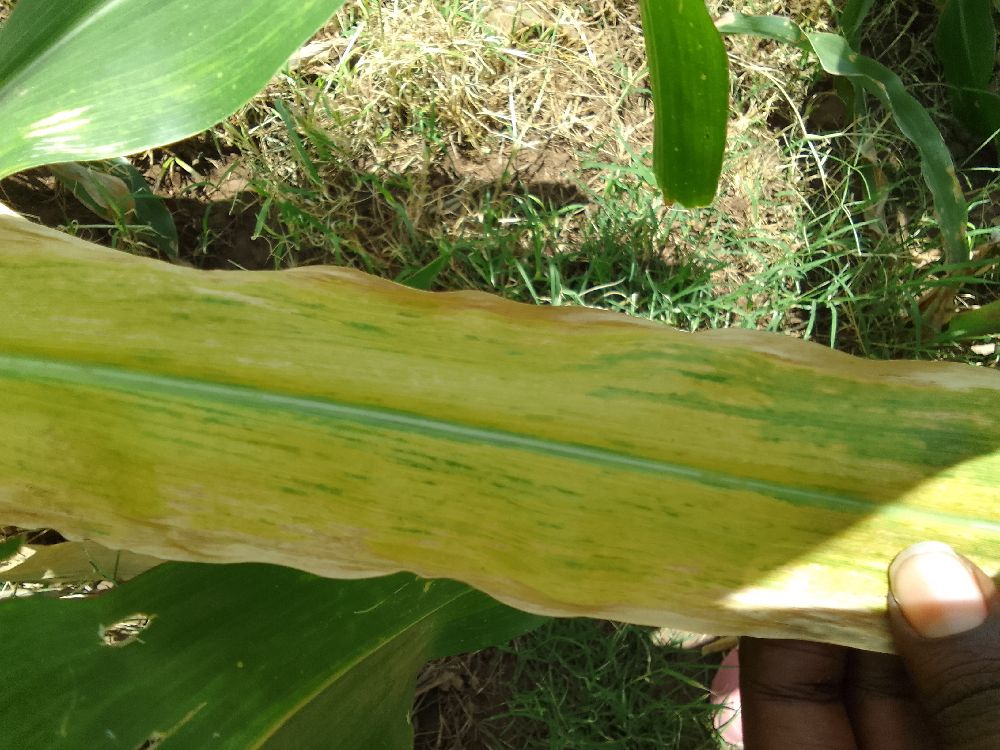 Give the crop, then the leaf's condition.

maize, maize lethal necrosis
